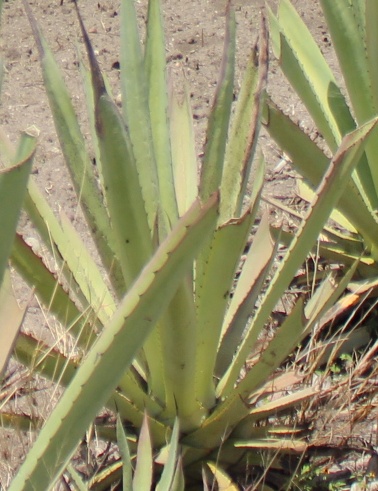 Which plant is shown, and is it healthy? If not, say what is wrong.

agave, small
